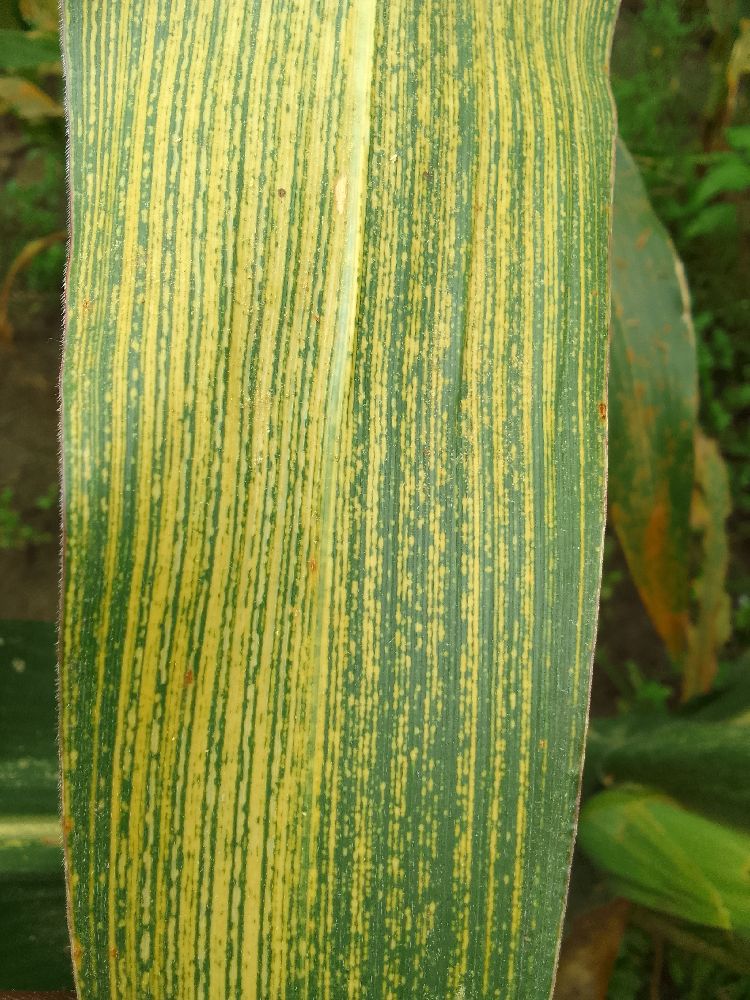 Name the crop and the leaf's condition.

maize, maize streak virus
